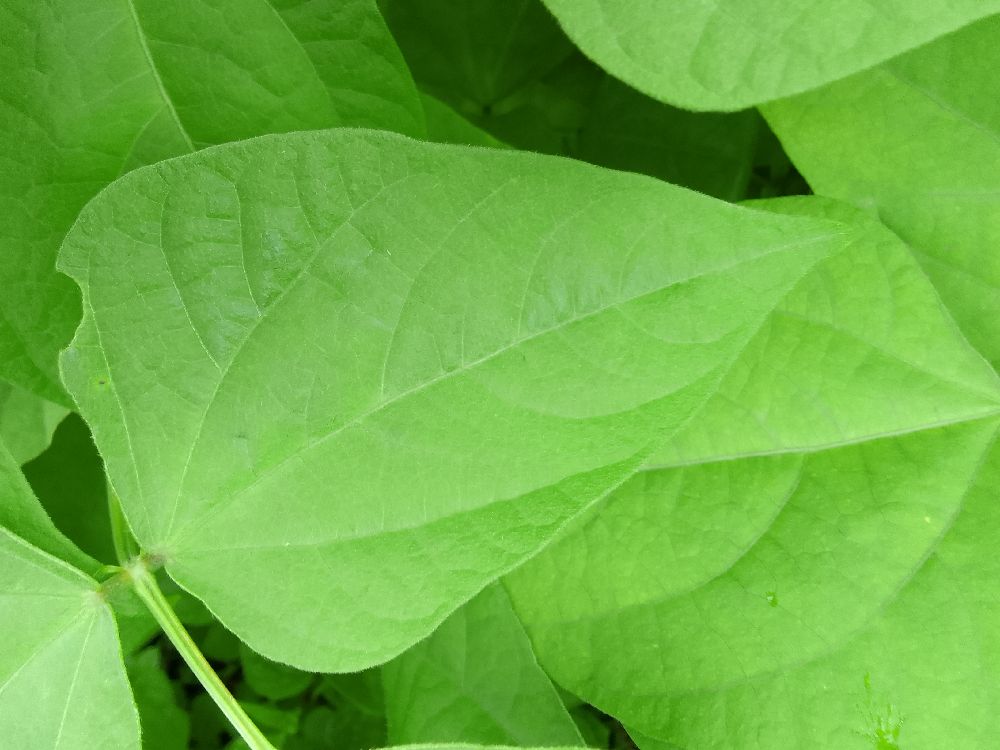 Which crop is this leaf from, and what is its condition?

common bean, healthy
